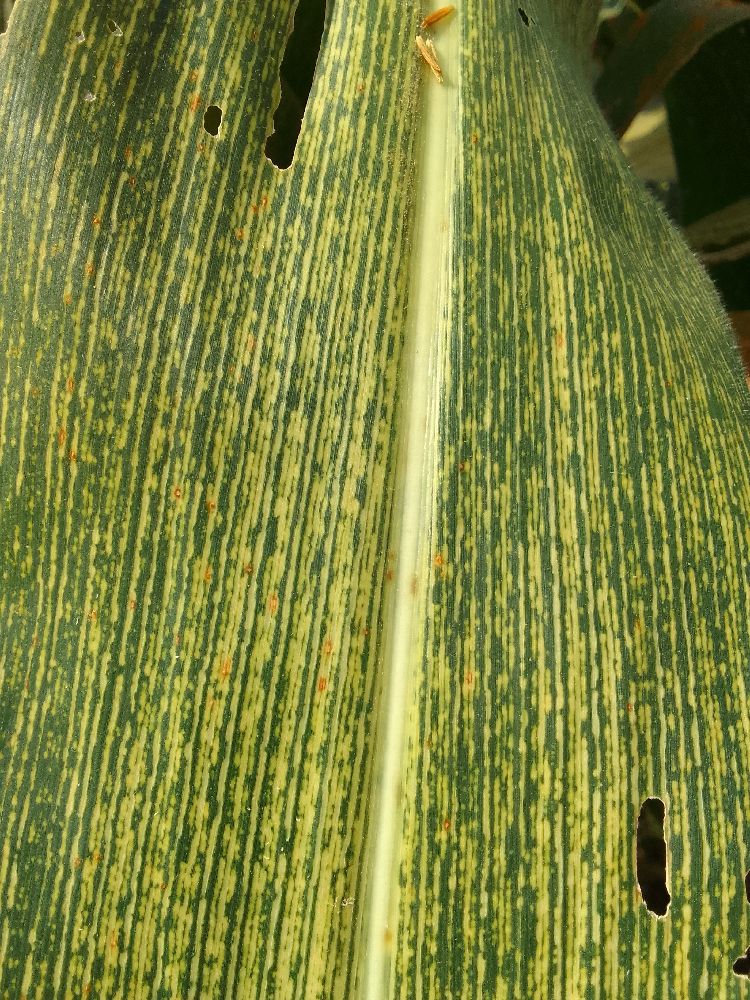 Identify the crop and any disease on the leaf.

maize, maize streak virus
